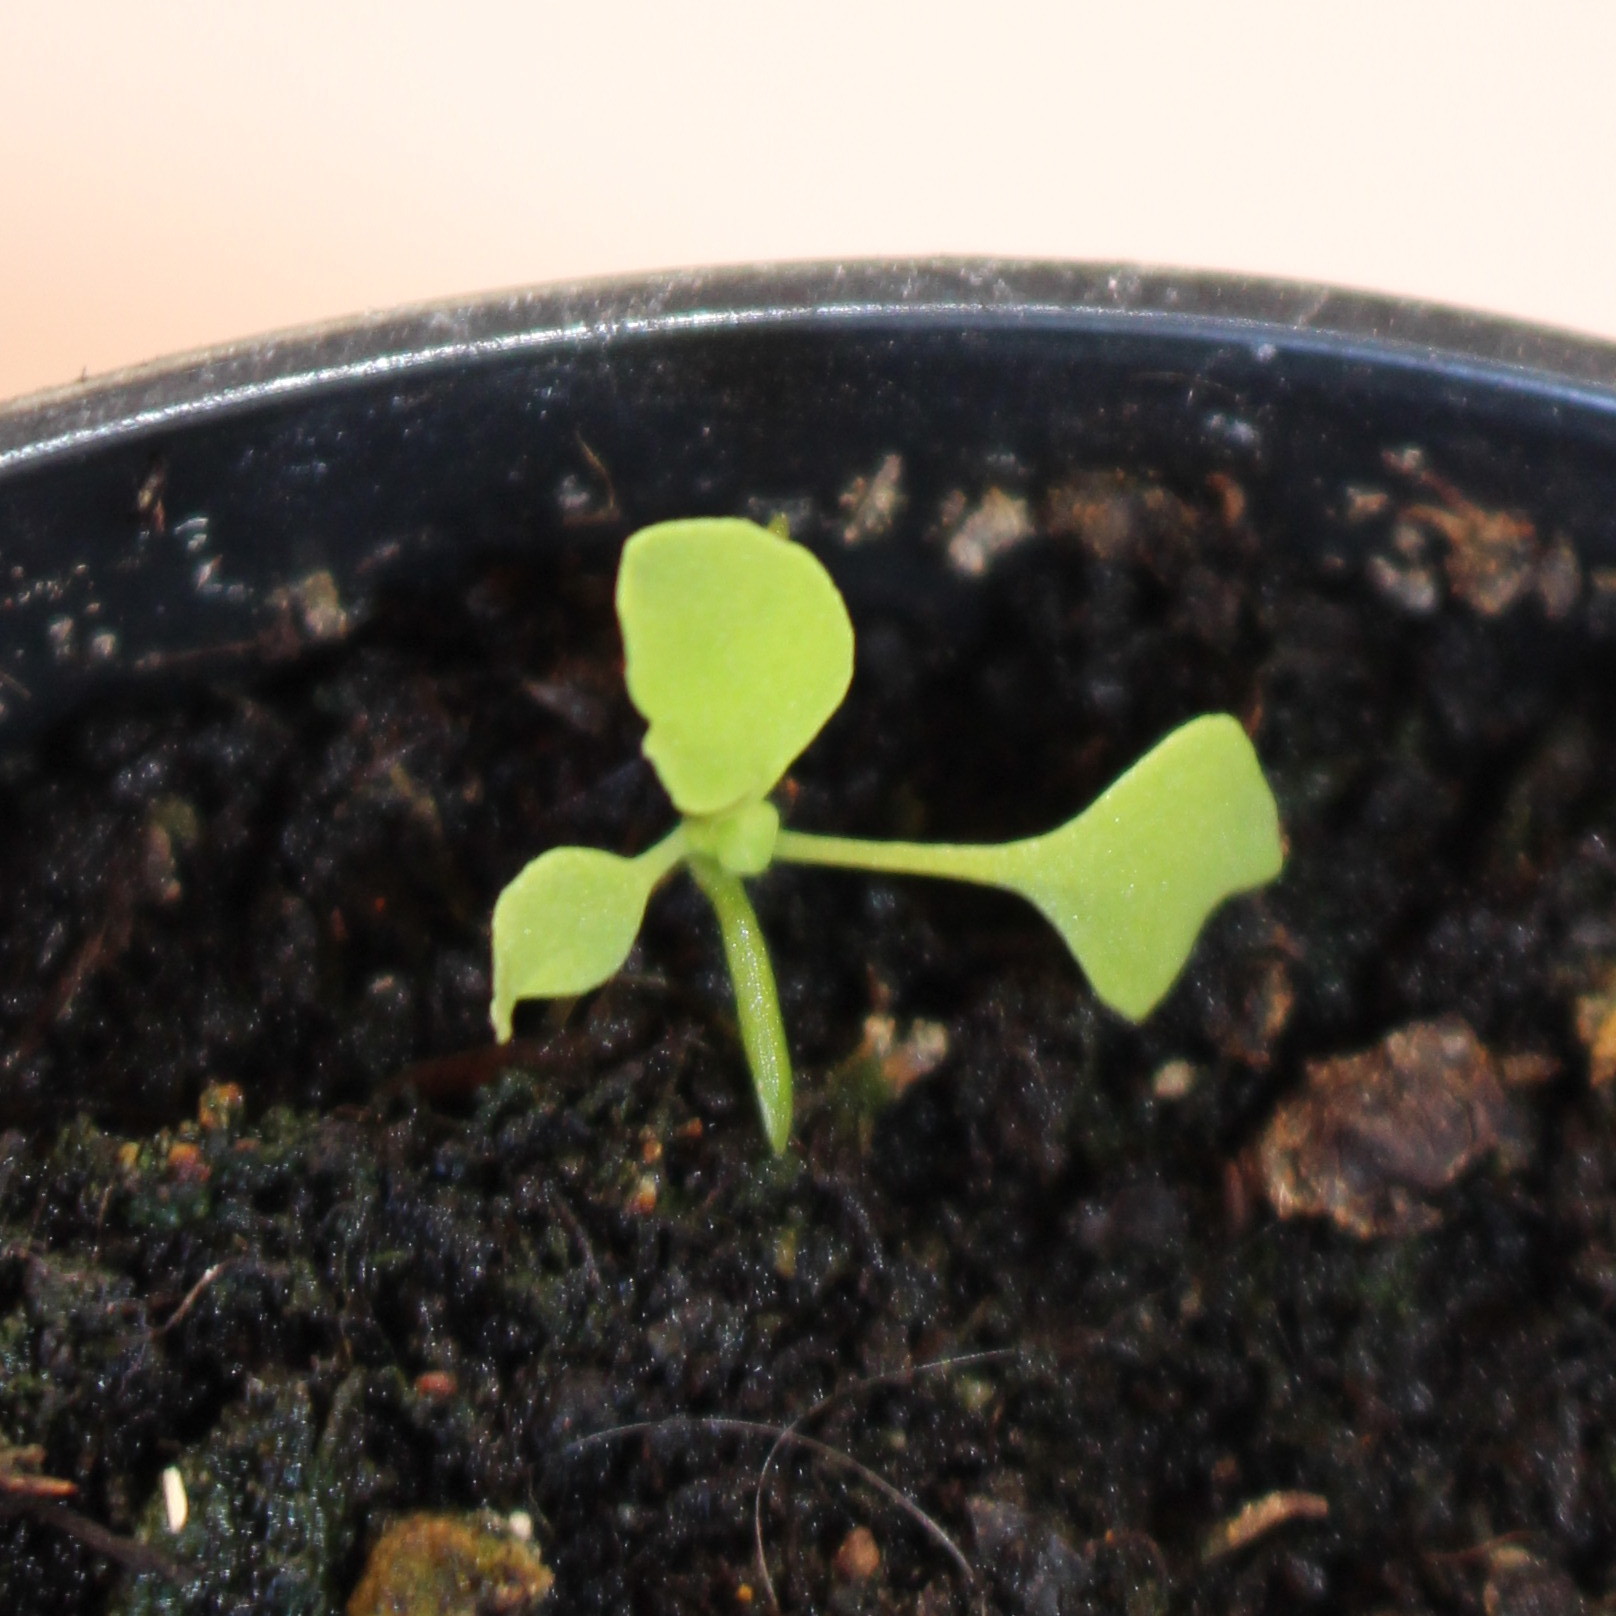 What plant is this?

Papaver rhoeas
